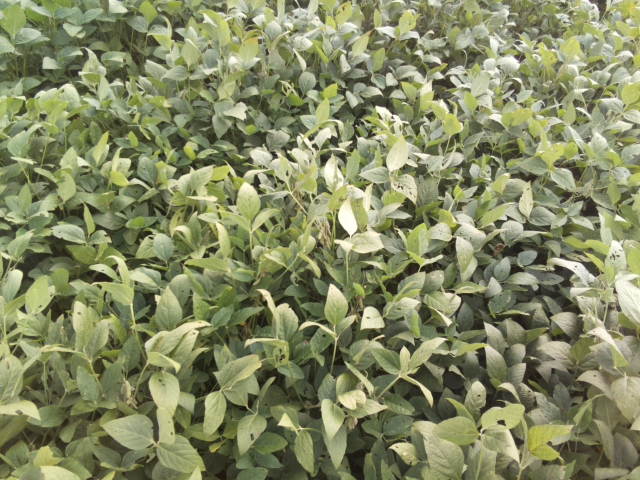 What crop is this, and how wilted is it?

soybean, leaflets folding inward at secondary pulvinus with no turgor loss in leaflets or petioles
